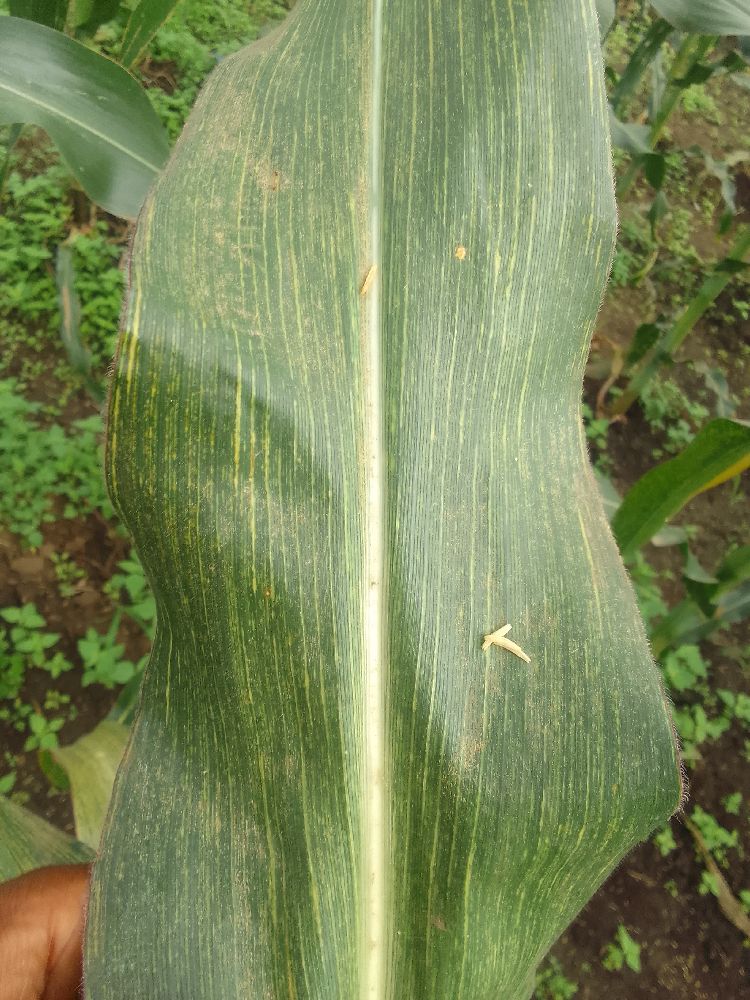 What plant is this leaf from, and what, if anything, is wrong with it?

maize, maize streak virus
